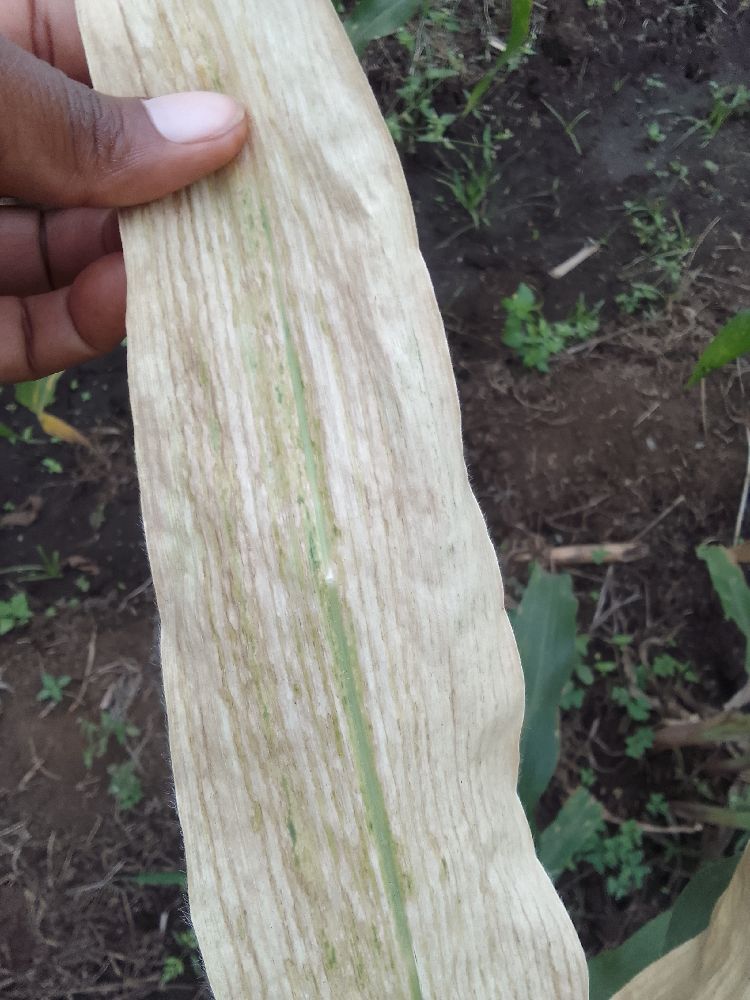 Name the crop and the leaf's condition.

maize, maize lethal necrosis
